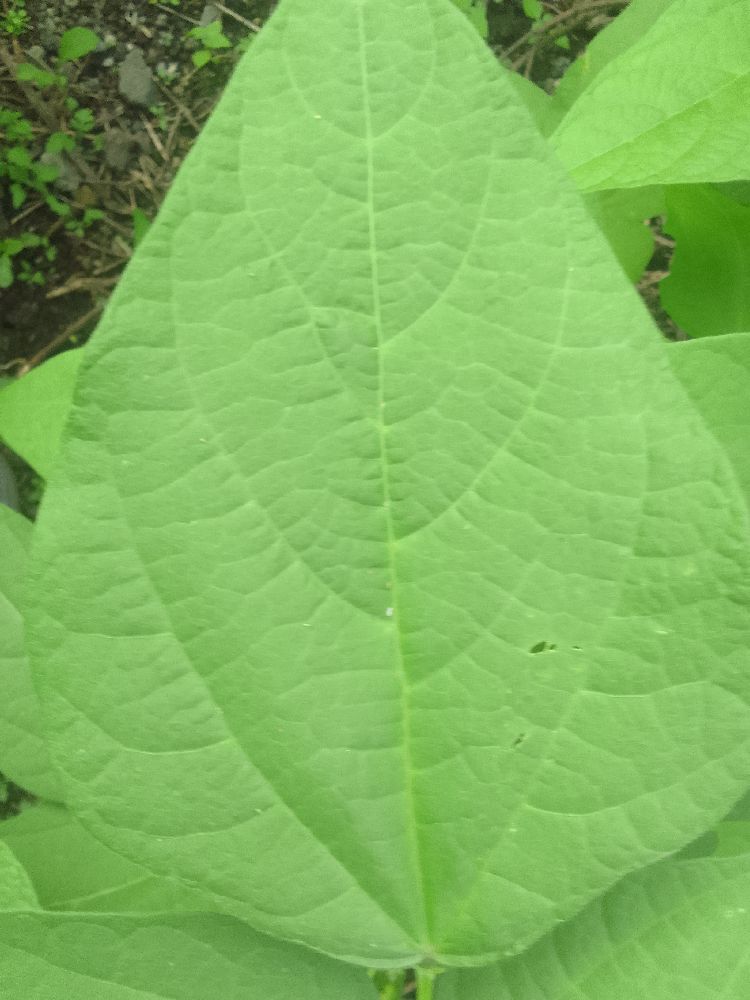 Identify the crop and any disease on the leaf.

common bean, healthy
